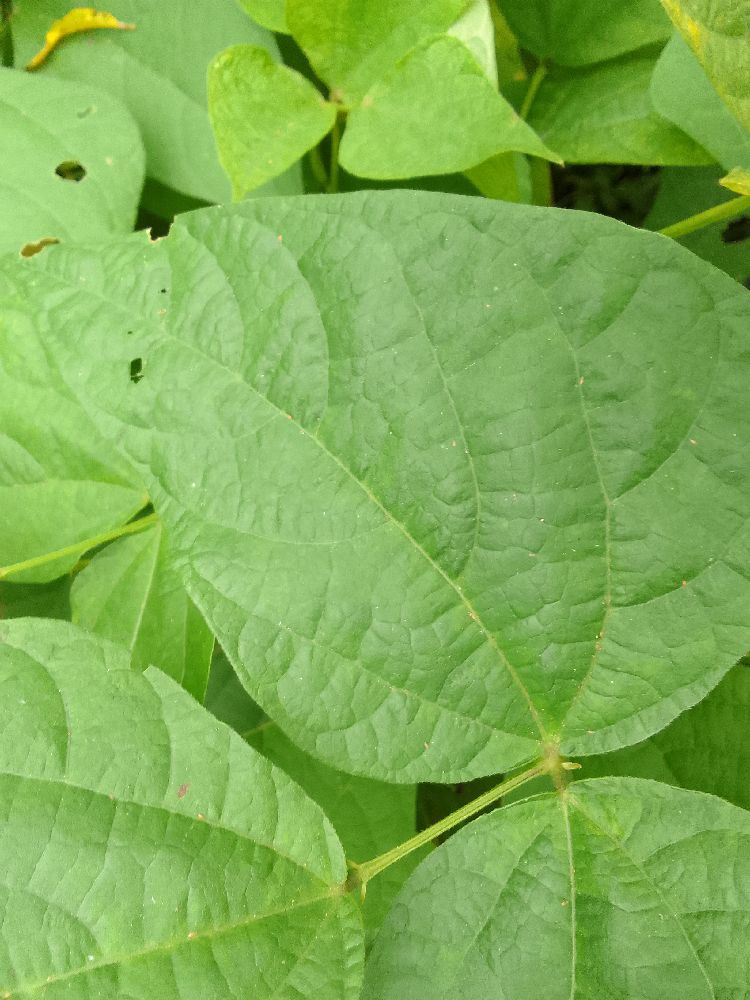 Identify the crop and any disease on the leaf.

common bean, healthy
